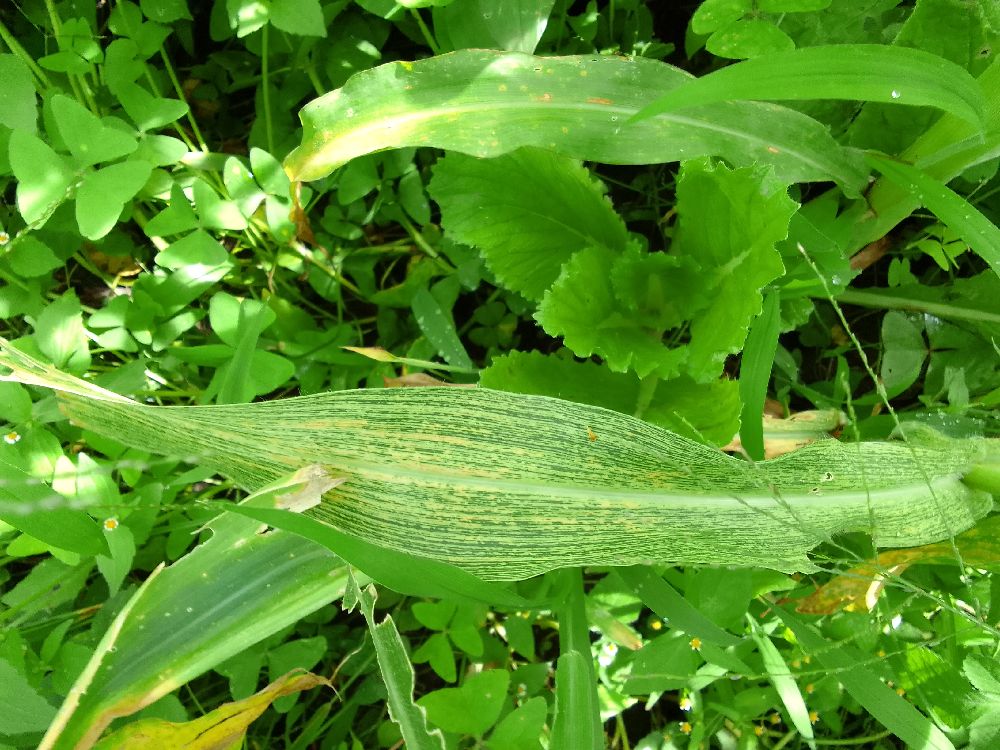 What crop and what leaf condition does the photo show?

maize, maize streak virus
